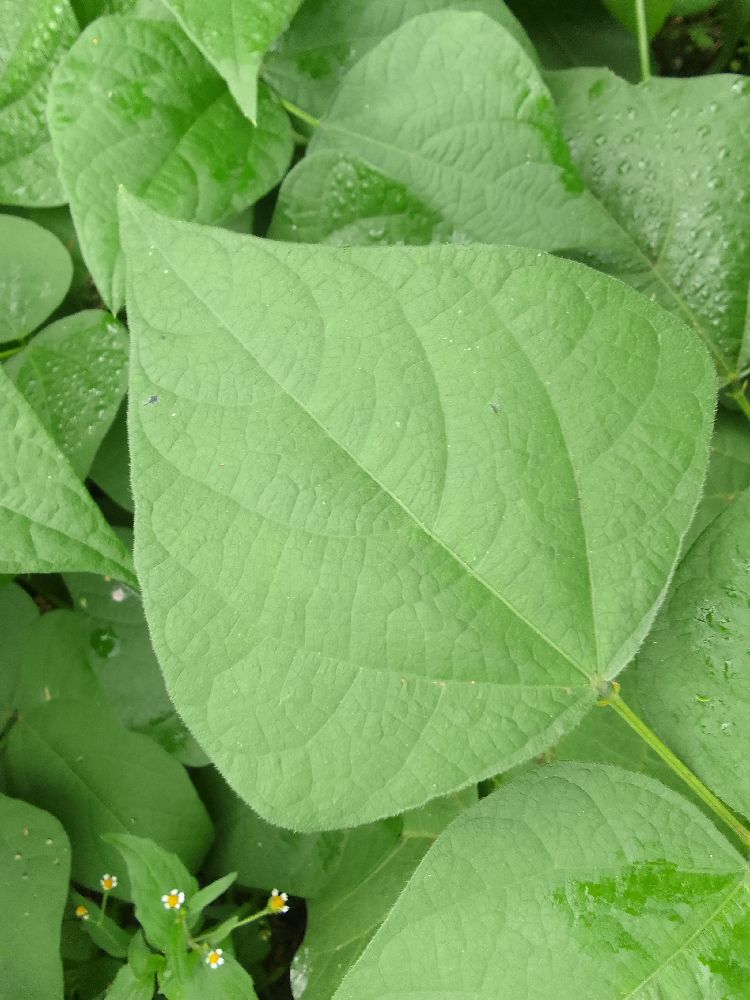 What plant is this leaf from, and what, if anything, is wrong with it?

common bean, healthy
